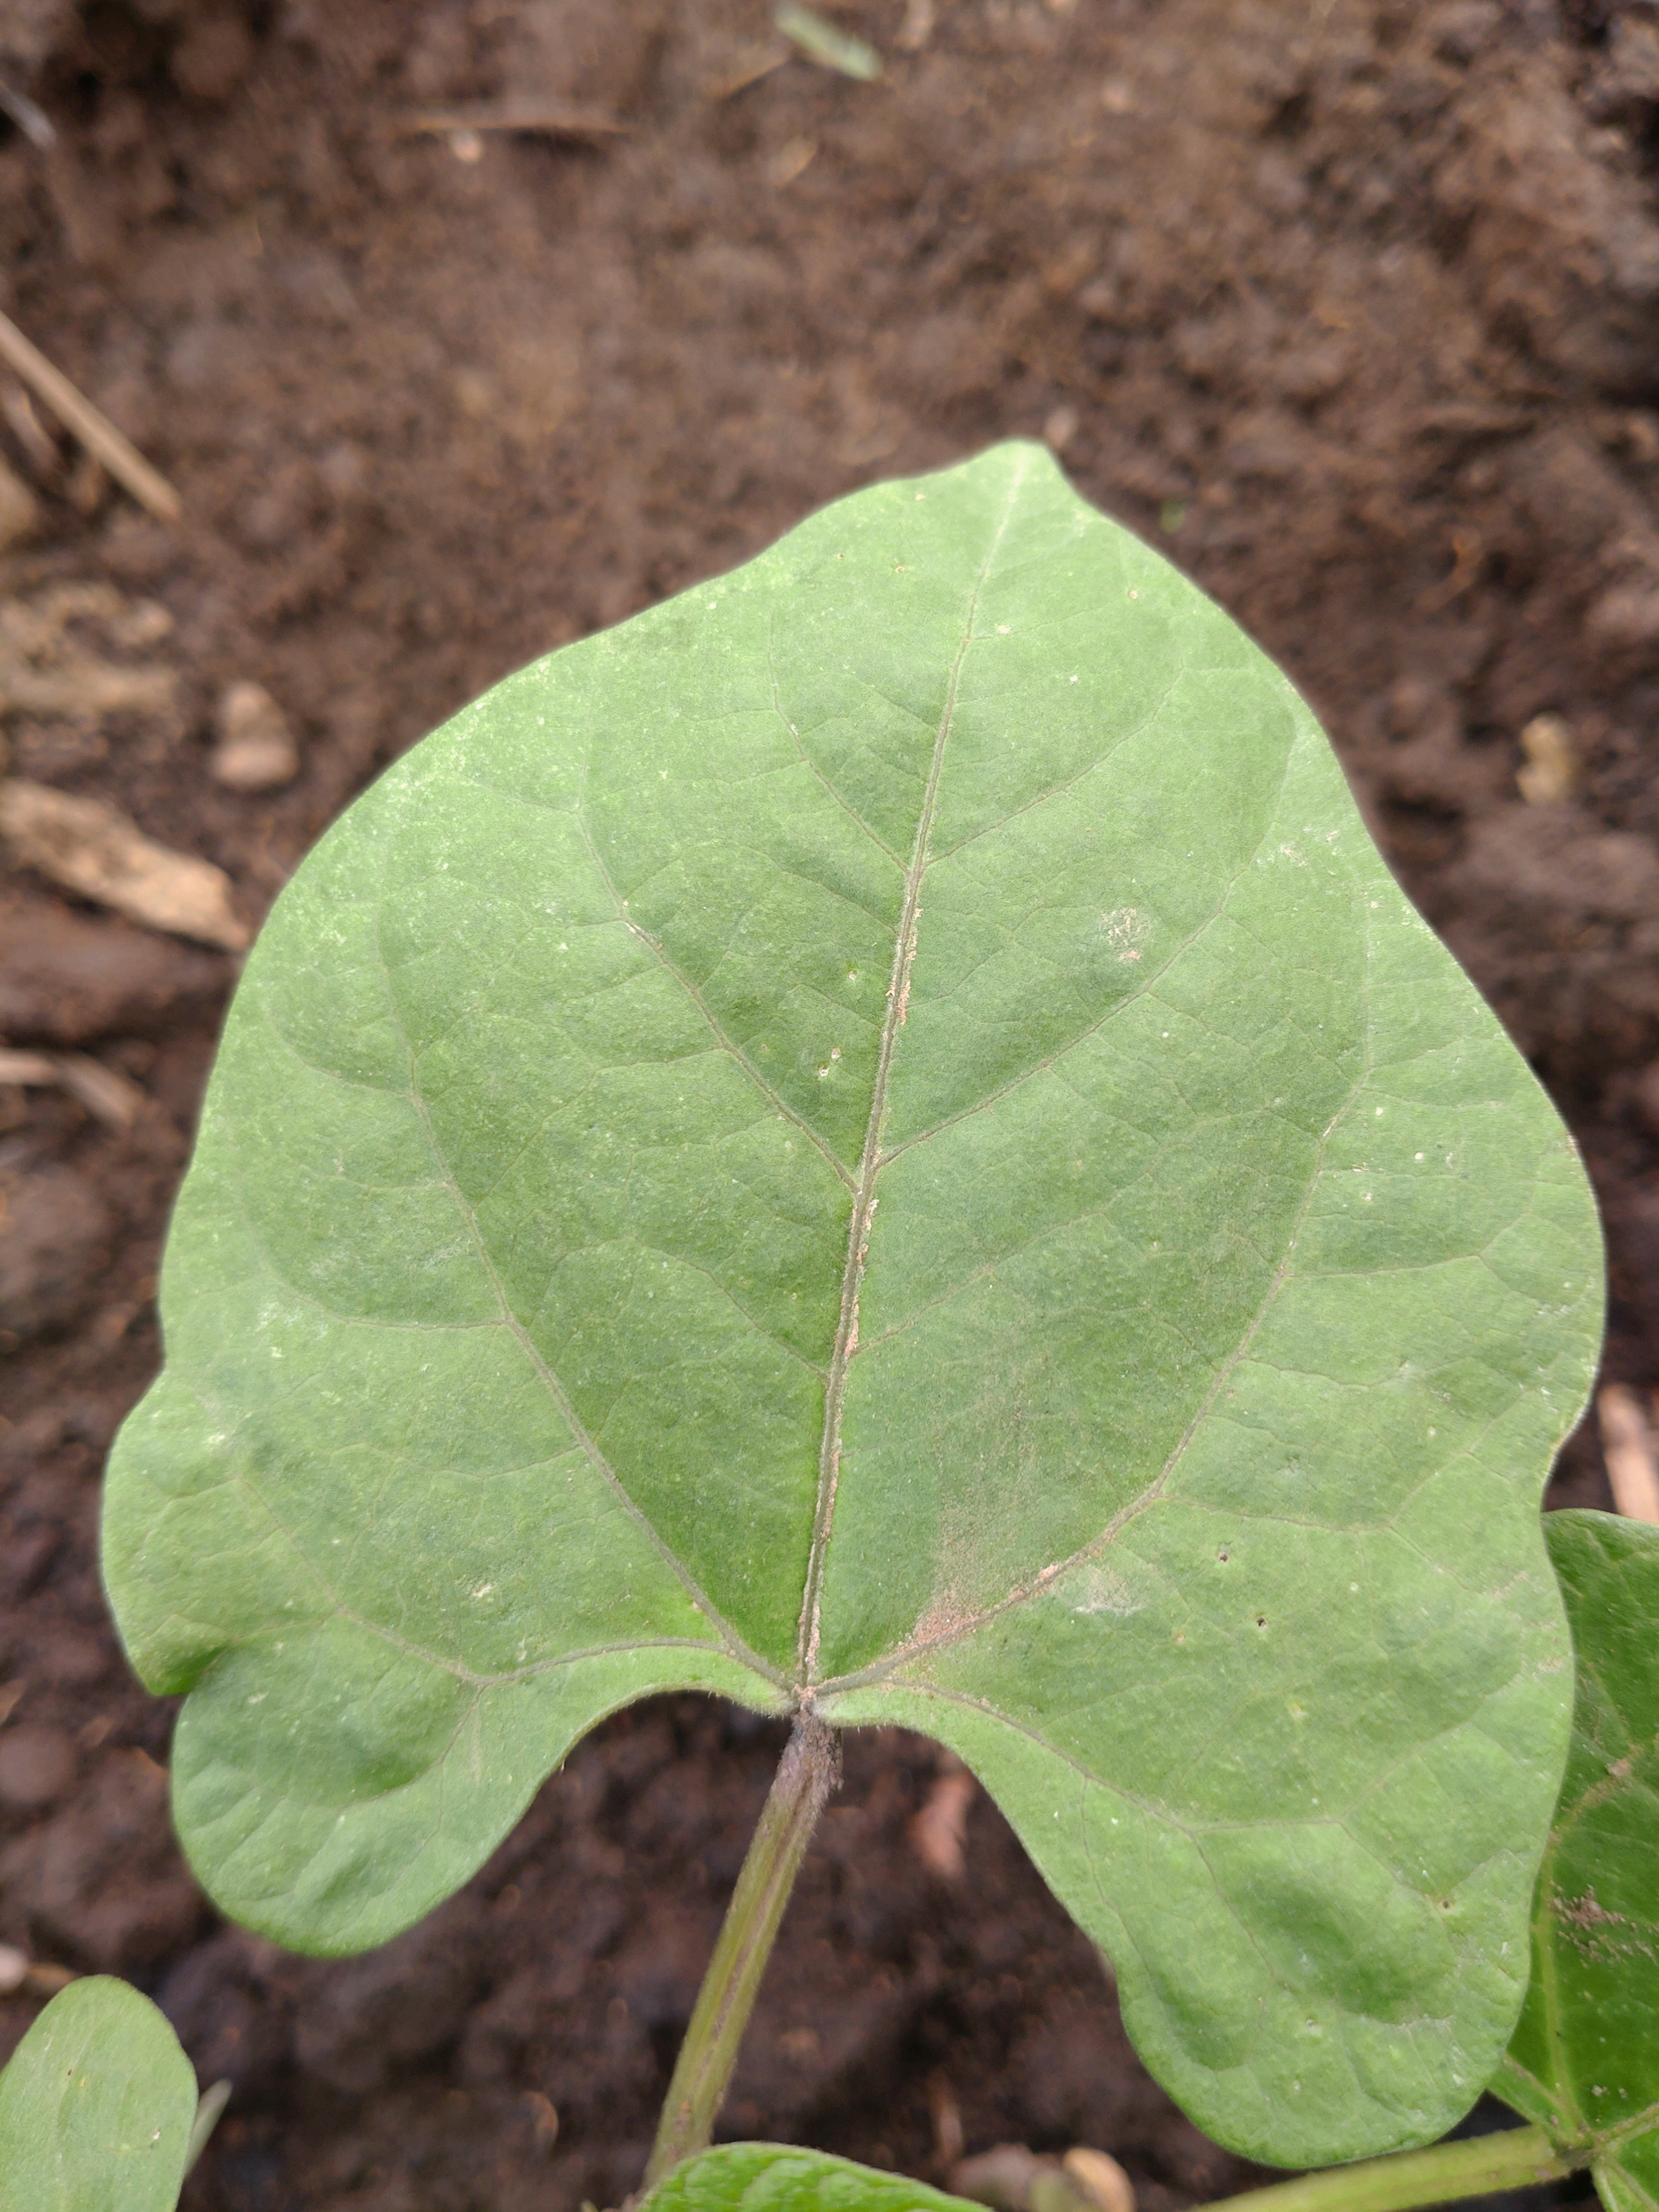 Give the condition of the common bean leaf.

healthy
